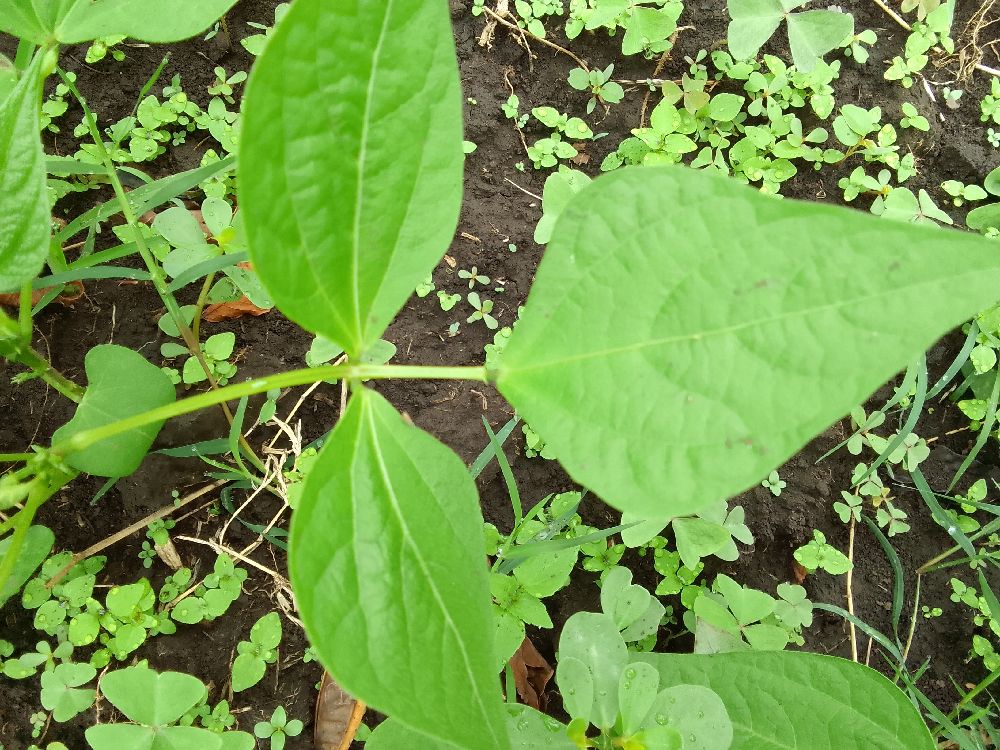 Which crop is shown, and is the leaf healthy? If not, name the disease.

common bean, healthy
